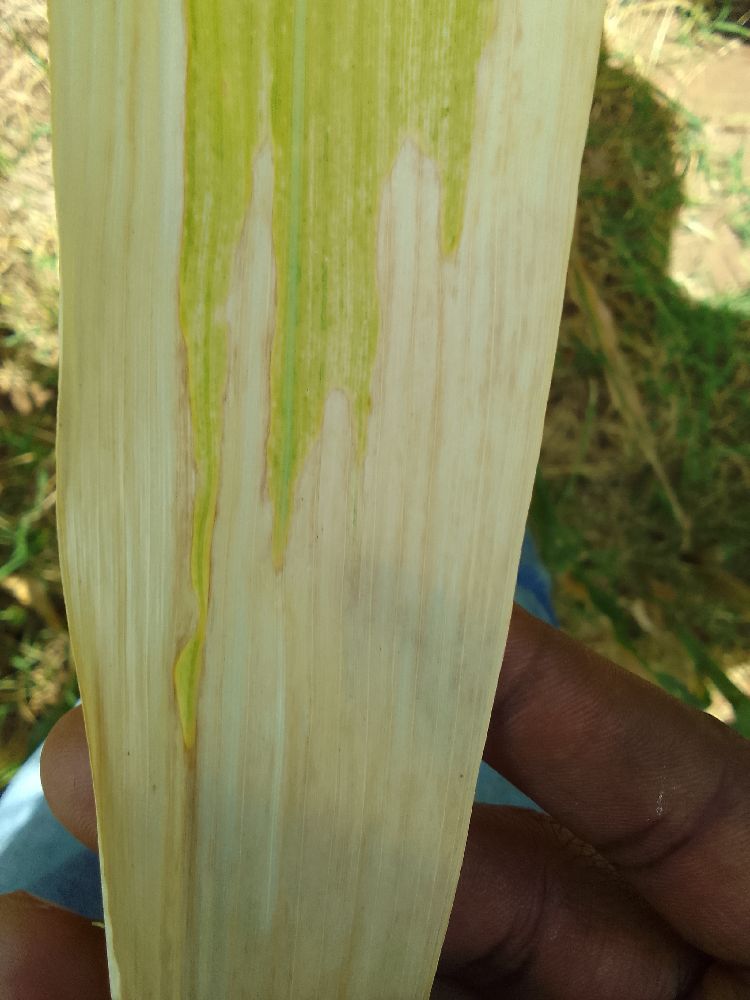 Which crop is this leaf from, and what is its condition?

maize, maize lethal necrosis
